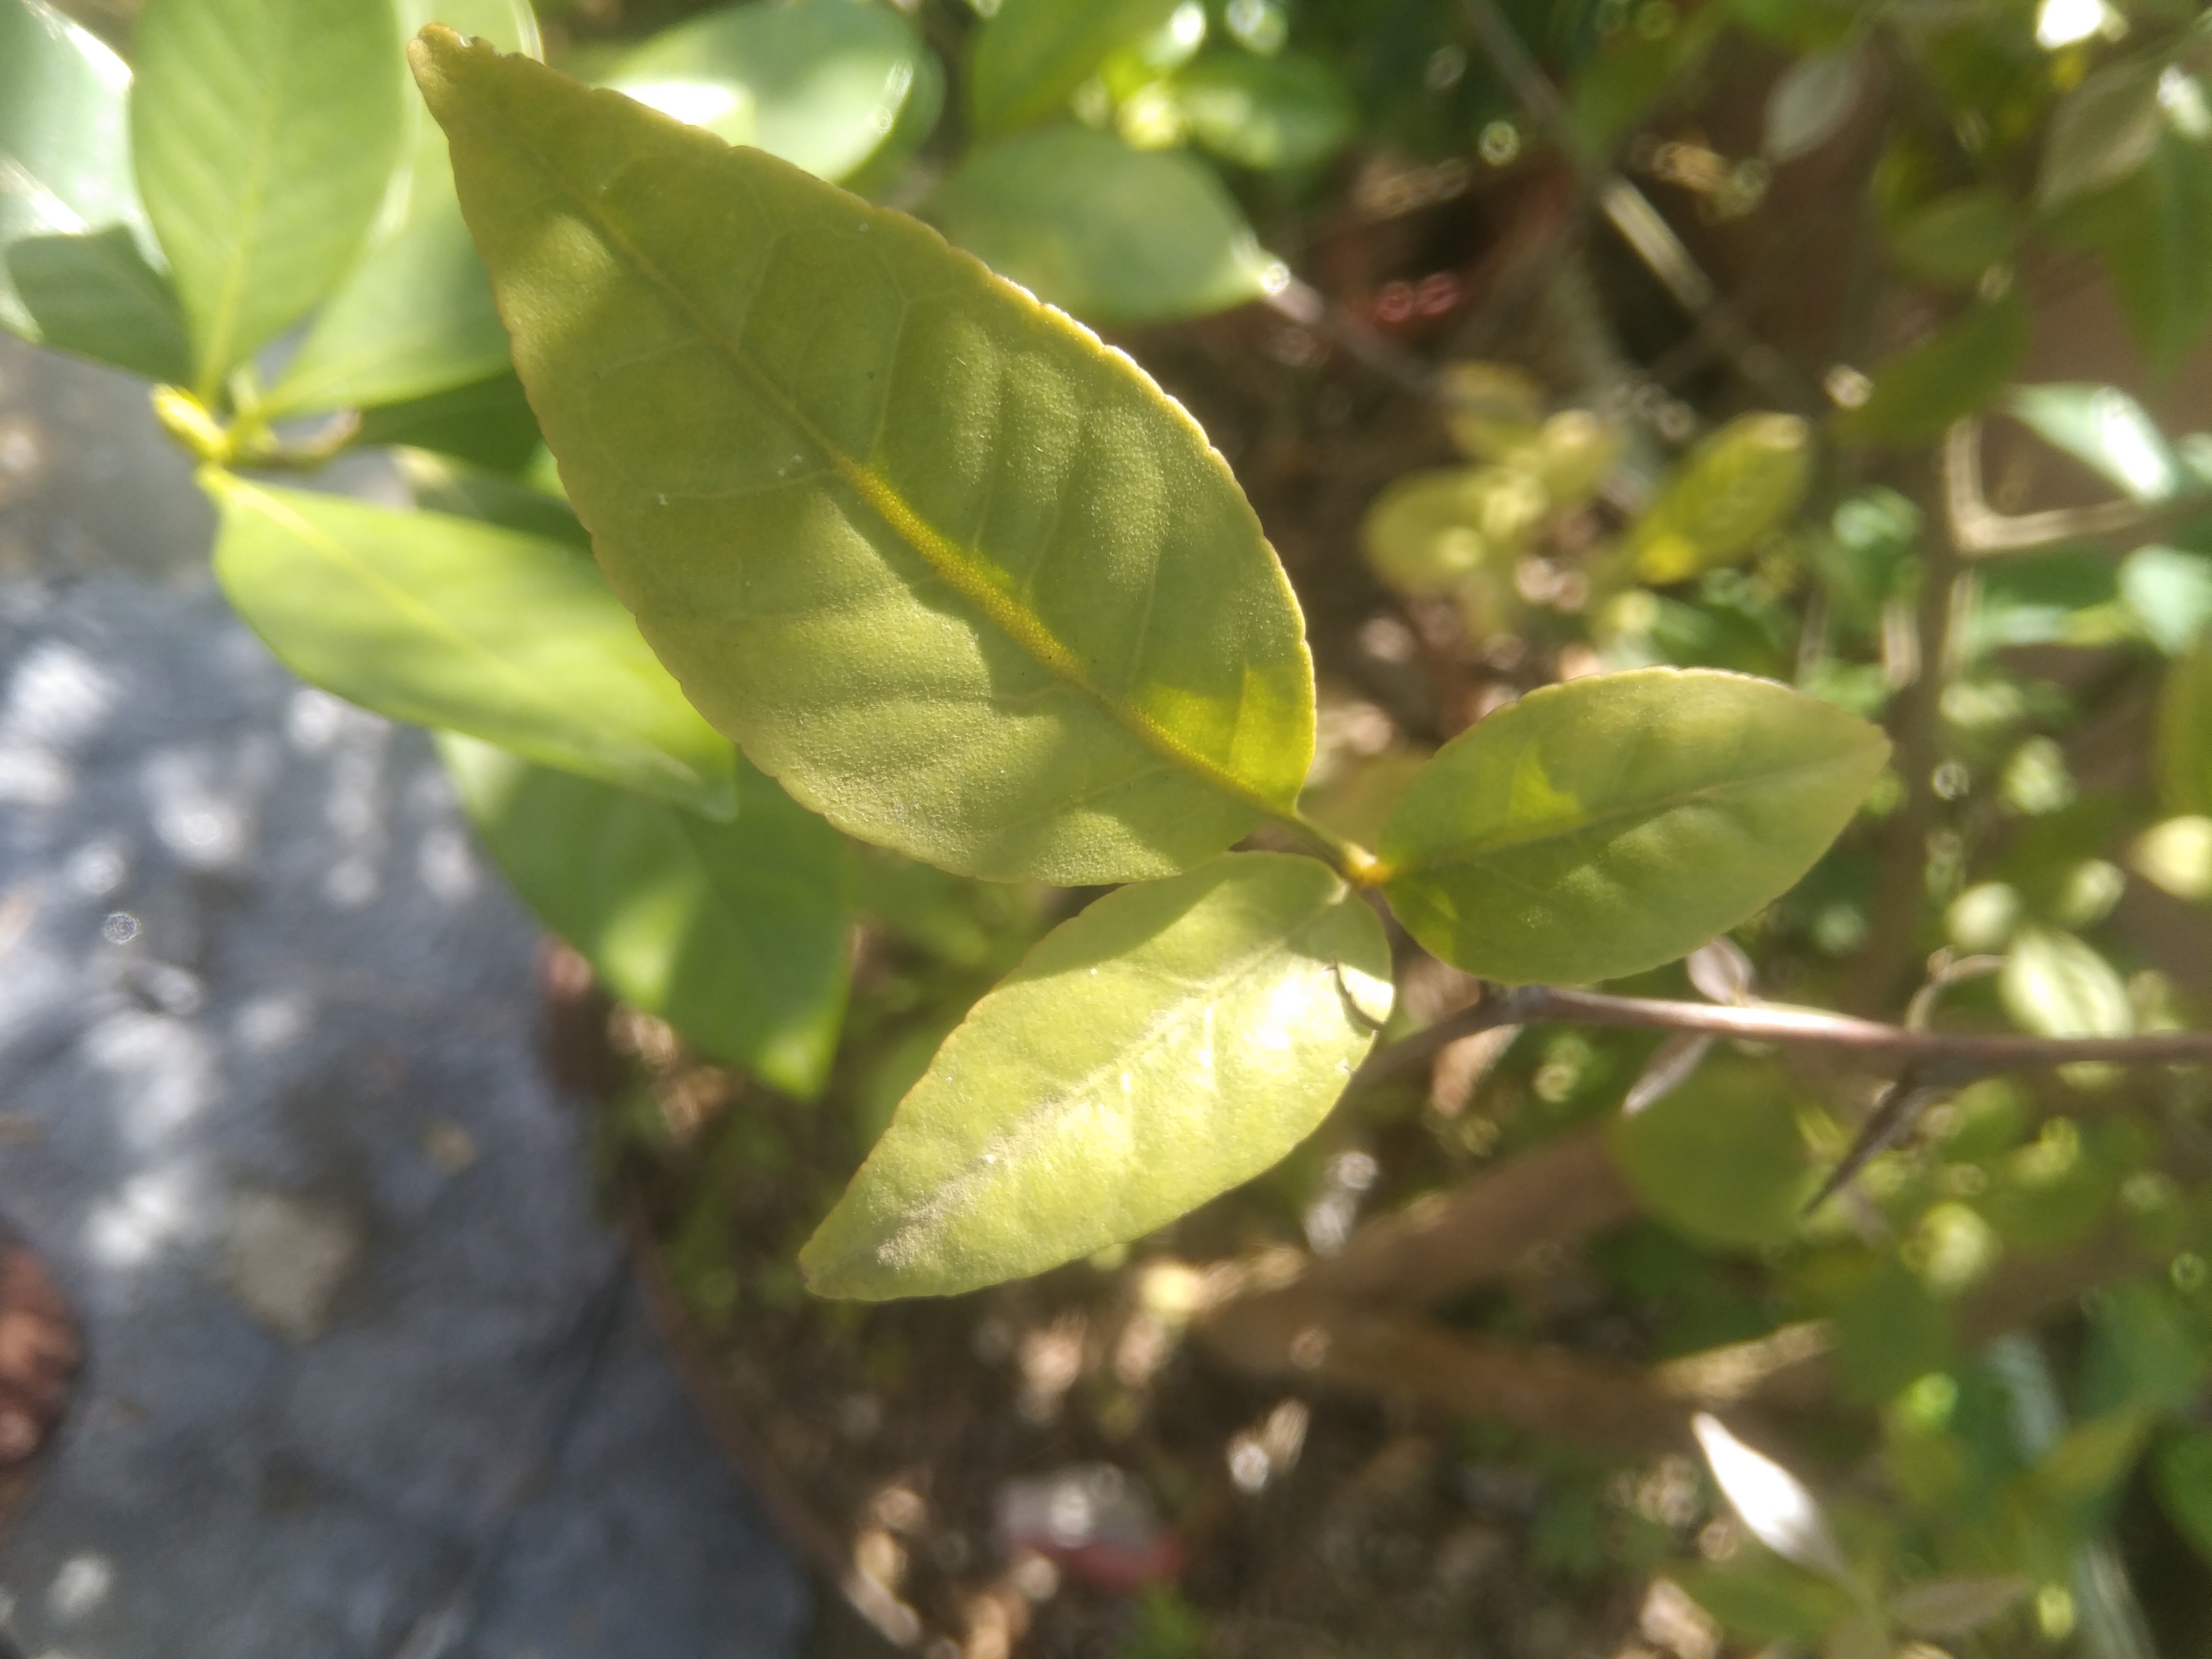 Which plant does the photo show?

wood apple
